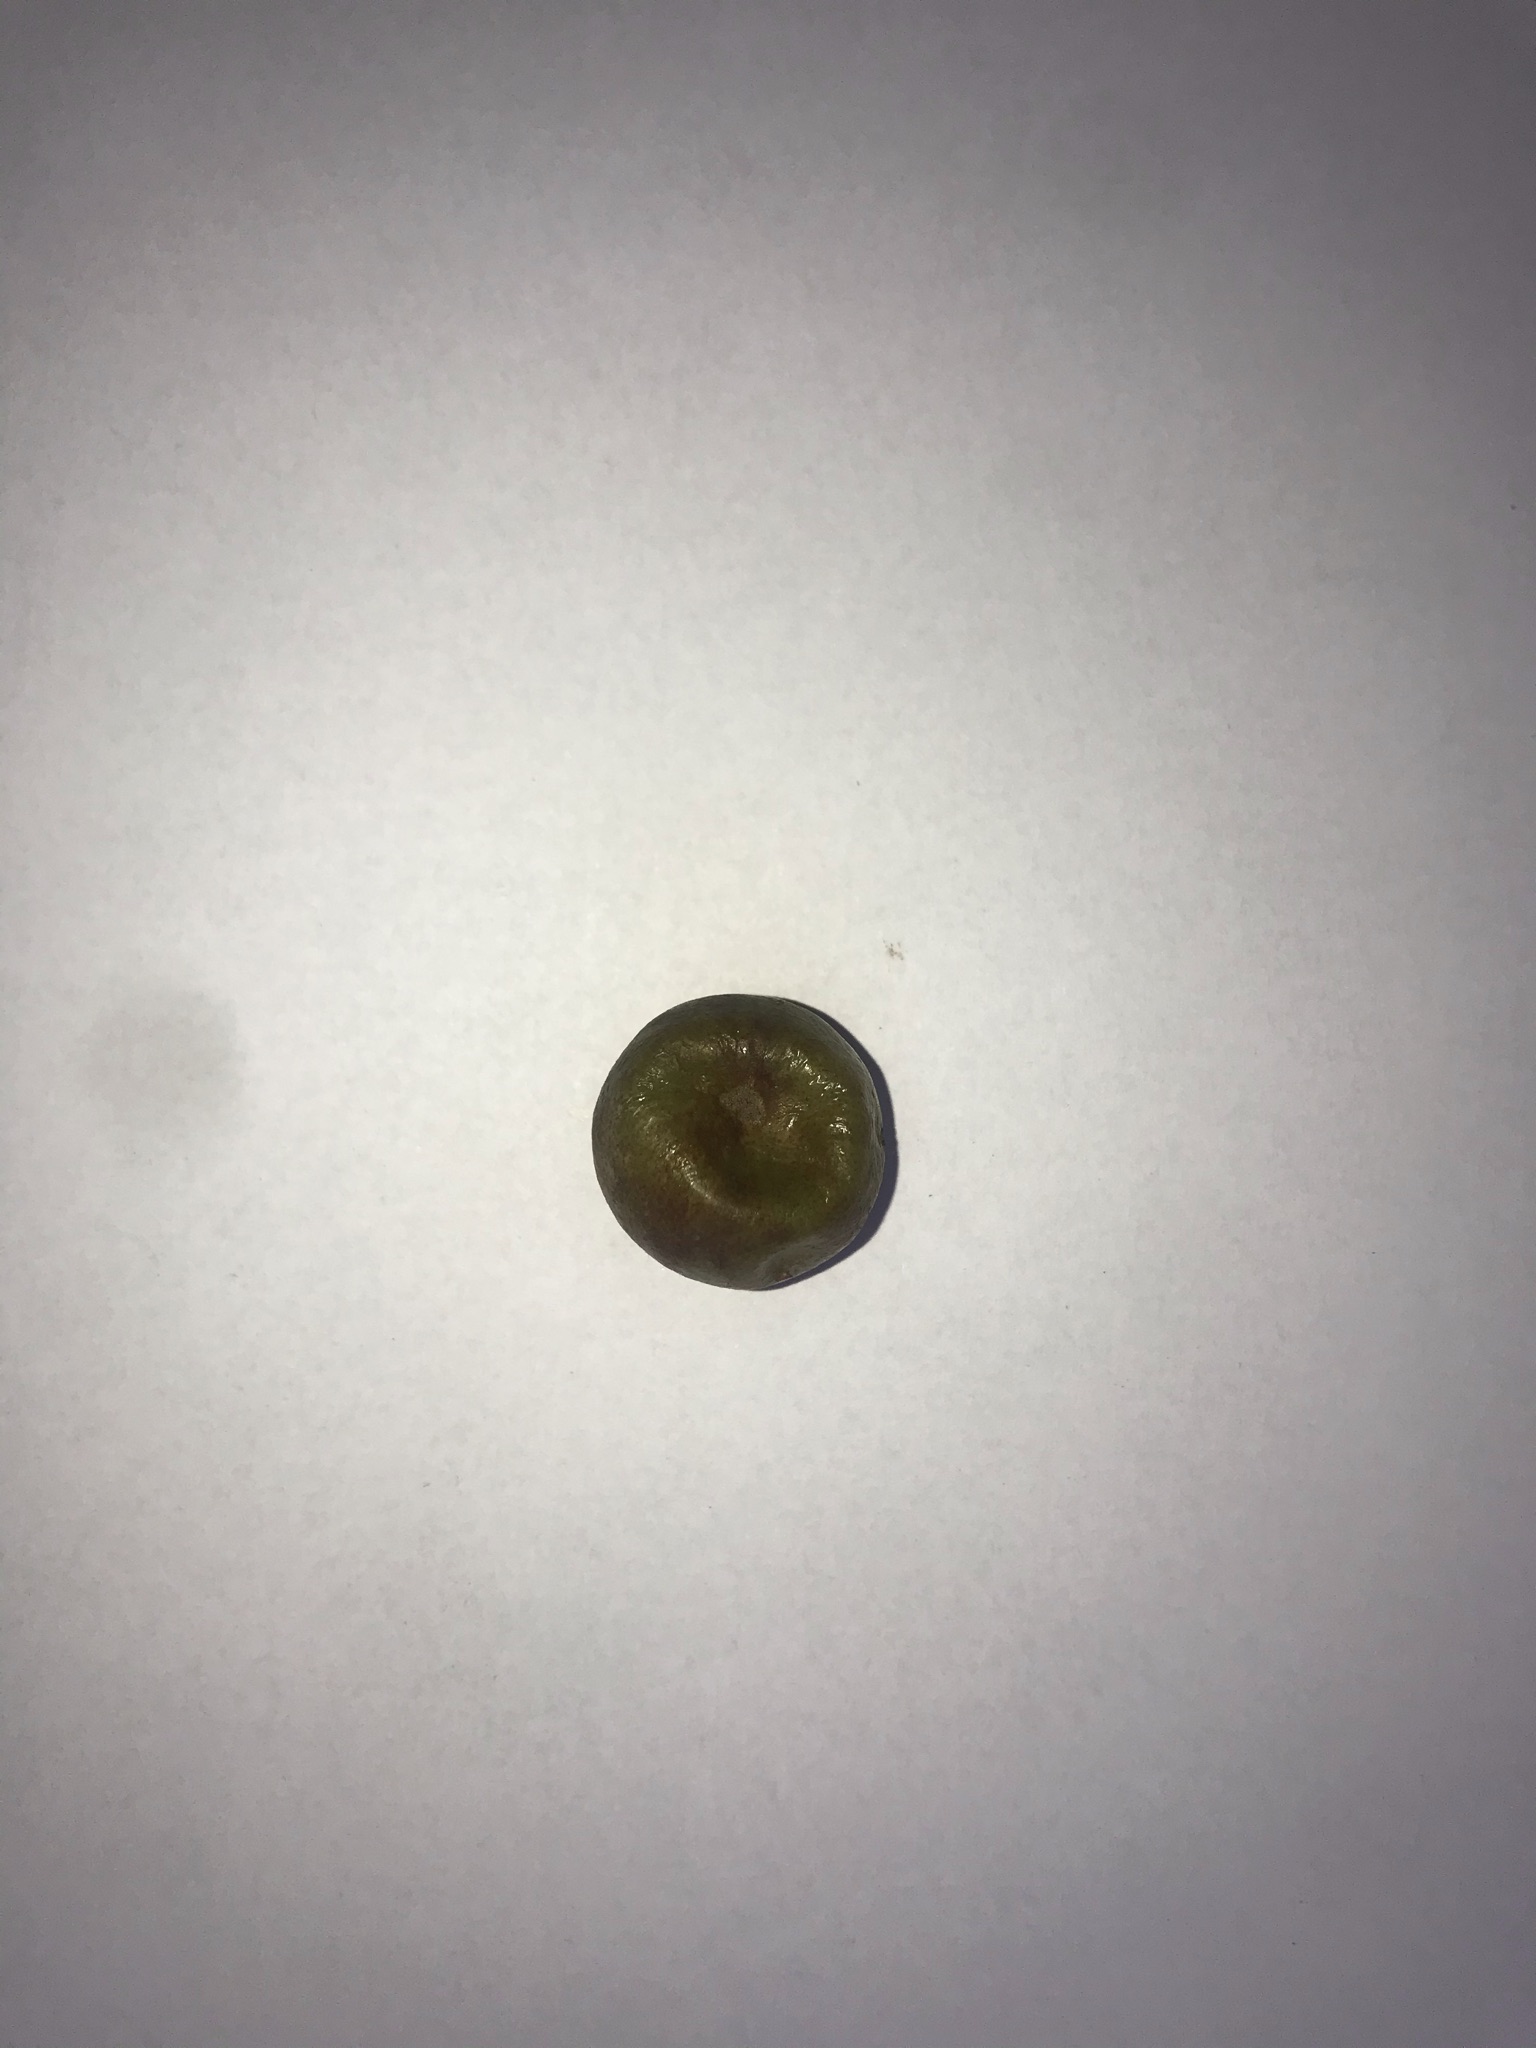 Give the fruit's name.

gabiroba
